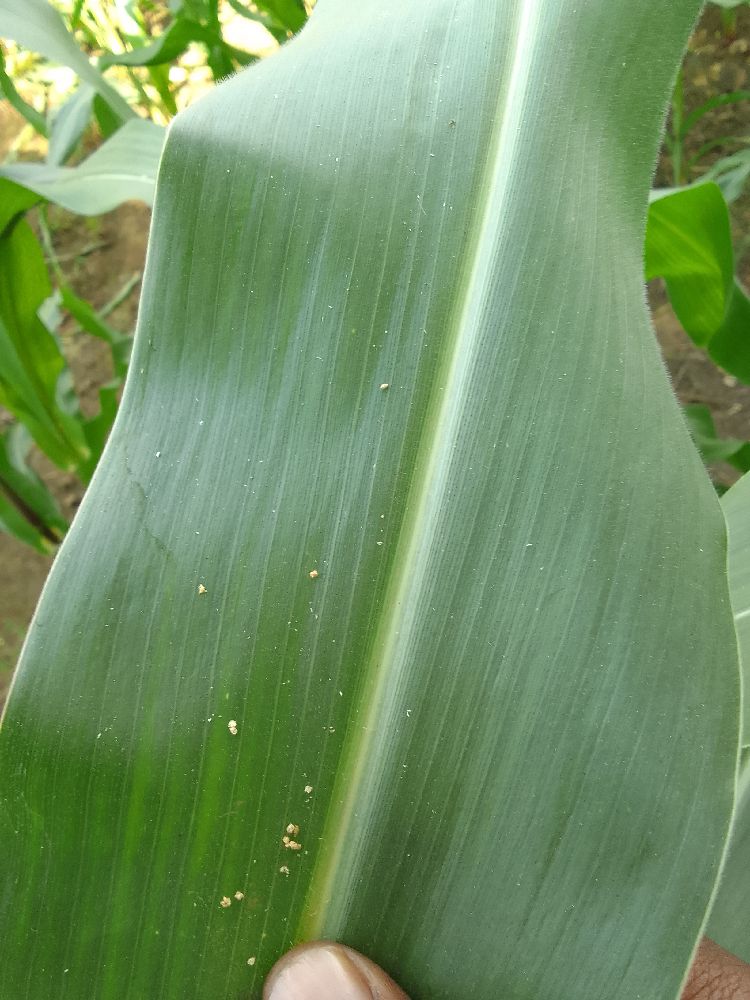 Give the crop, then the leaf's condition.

maize, healthy
